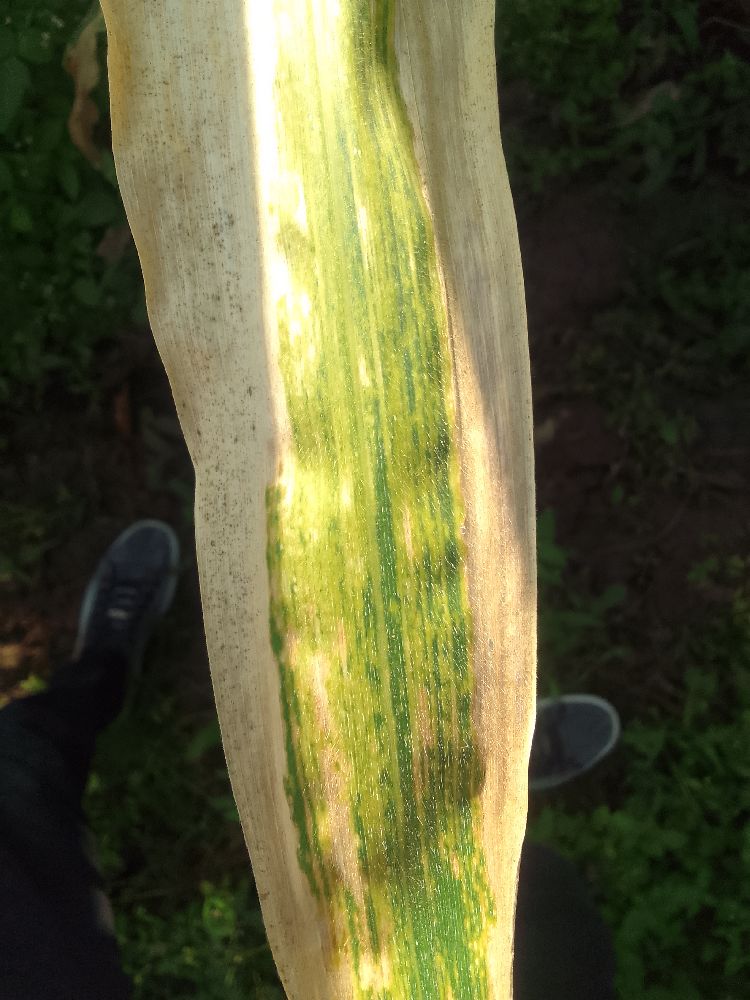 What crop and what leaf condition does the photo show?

maize, maize lethal necrosis
